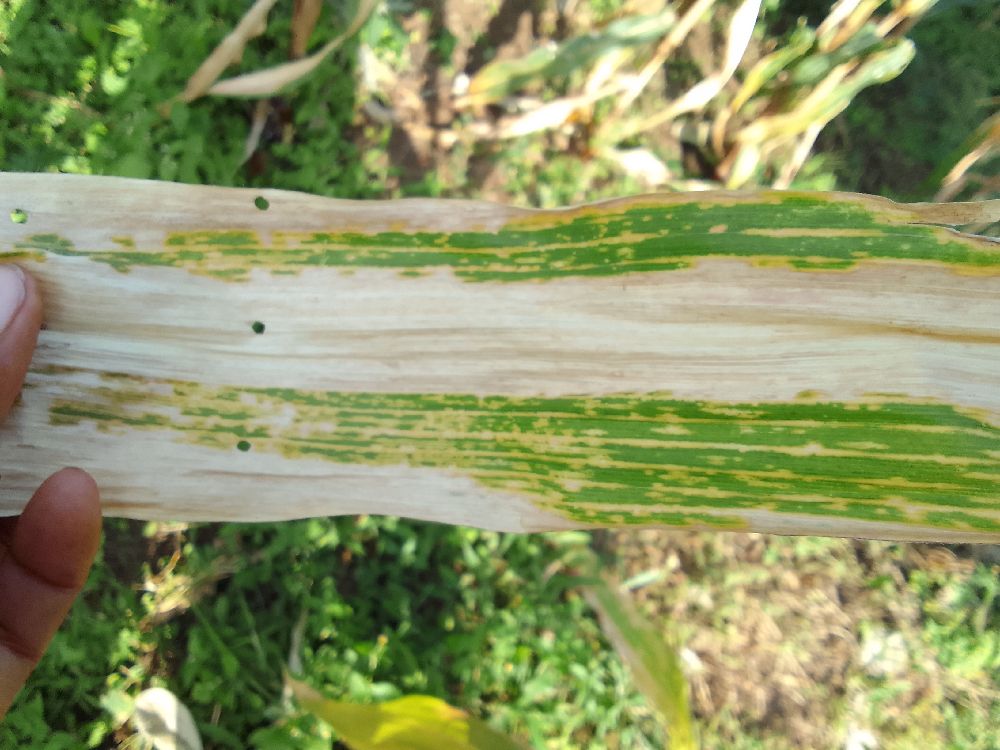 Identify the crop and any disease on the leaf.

maize, maize lethal necrosis
